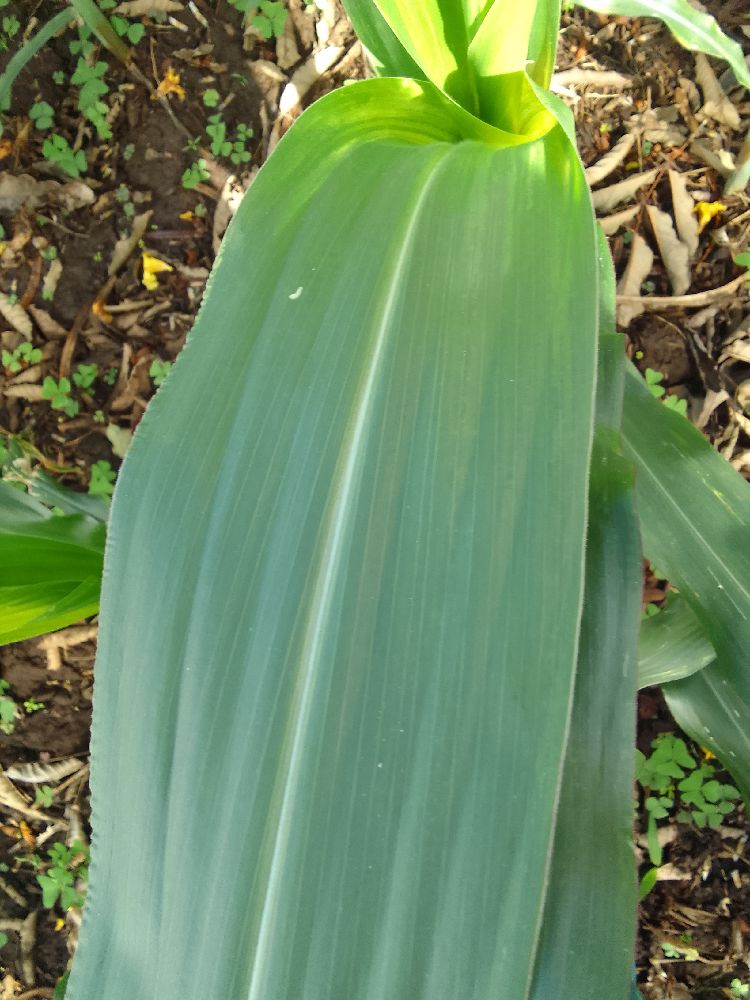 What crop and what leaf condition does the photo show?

maize, healthy
